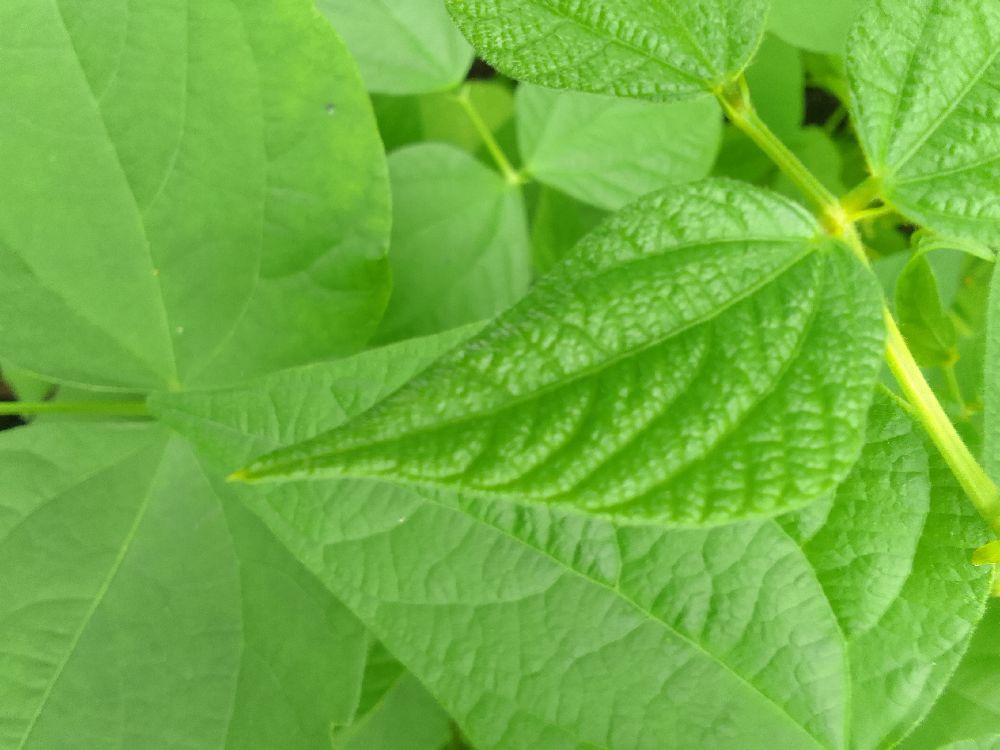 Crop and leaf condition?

common bean, healthy
